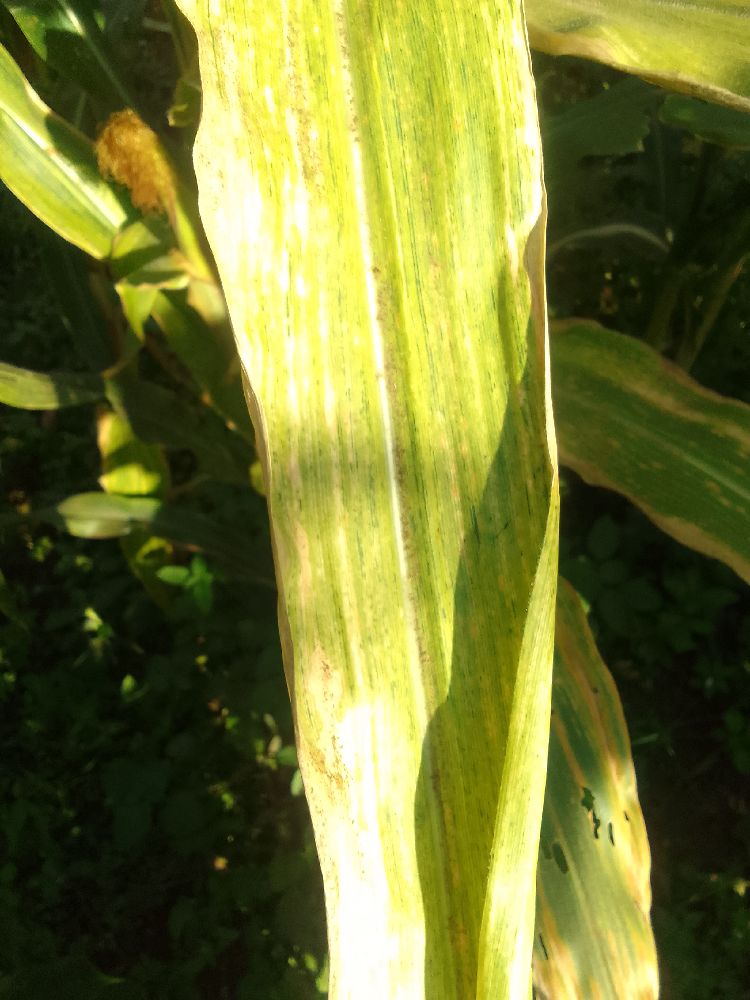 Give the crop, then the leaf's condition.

maize, maize lethal necrosis
